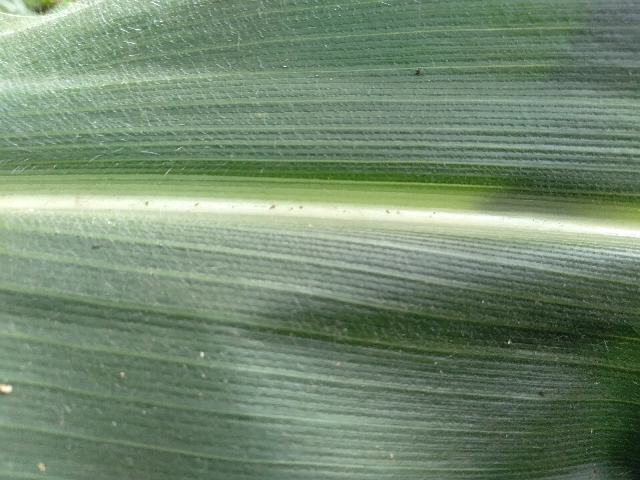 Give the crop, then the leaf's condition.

maize, healthy
